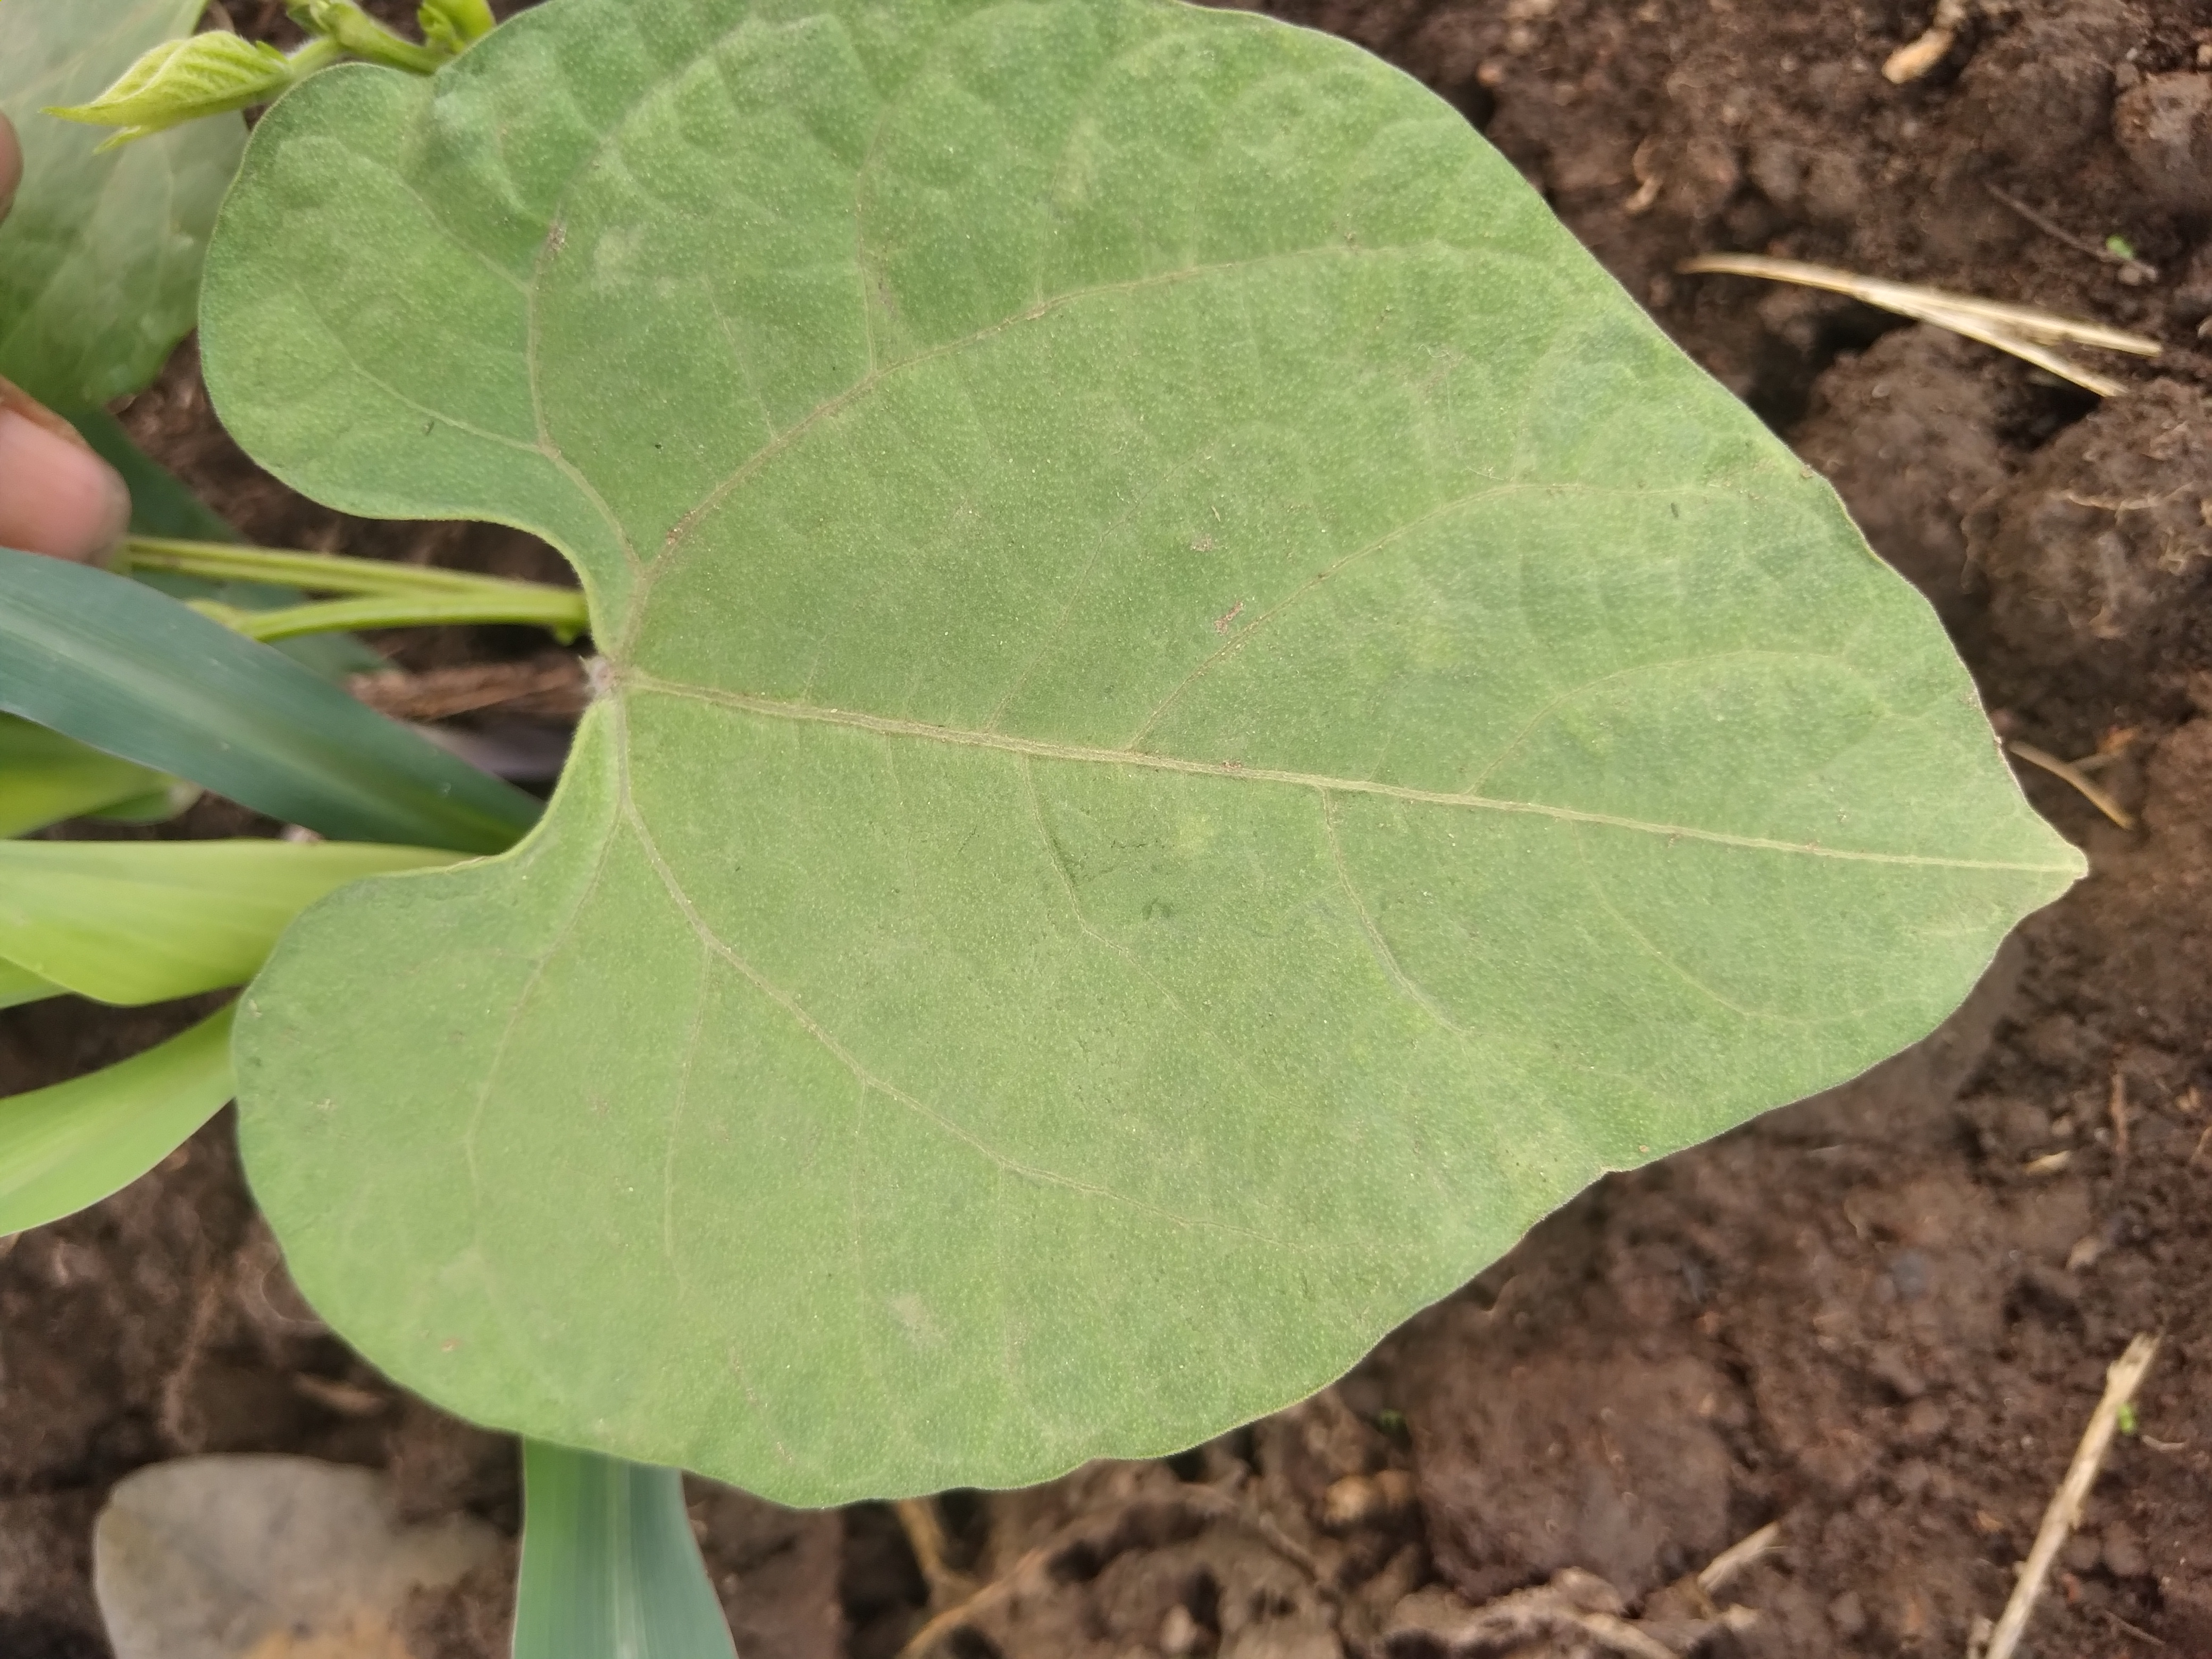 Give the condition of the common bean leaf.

healthy
